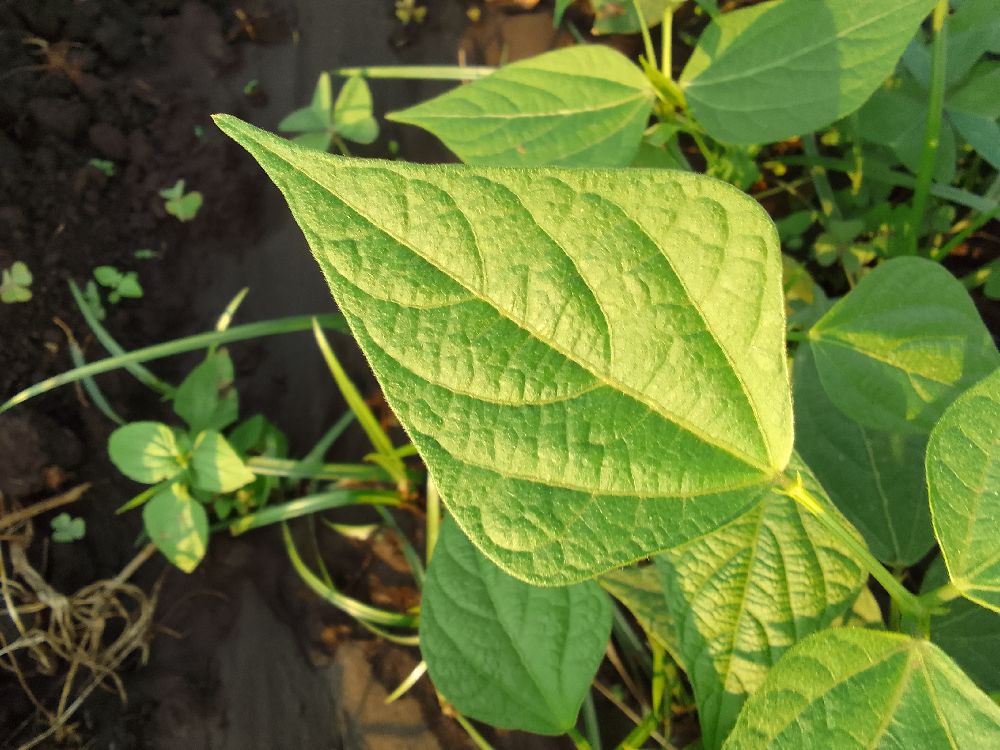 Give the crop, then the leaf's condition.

common bean, healthy
